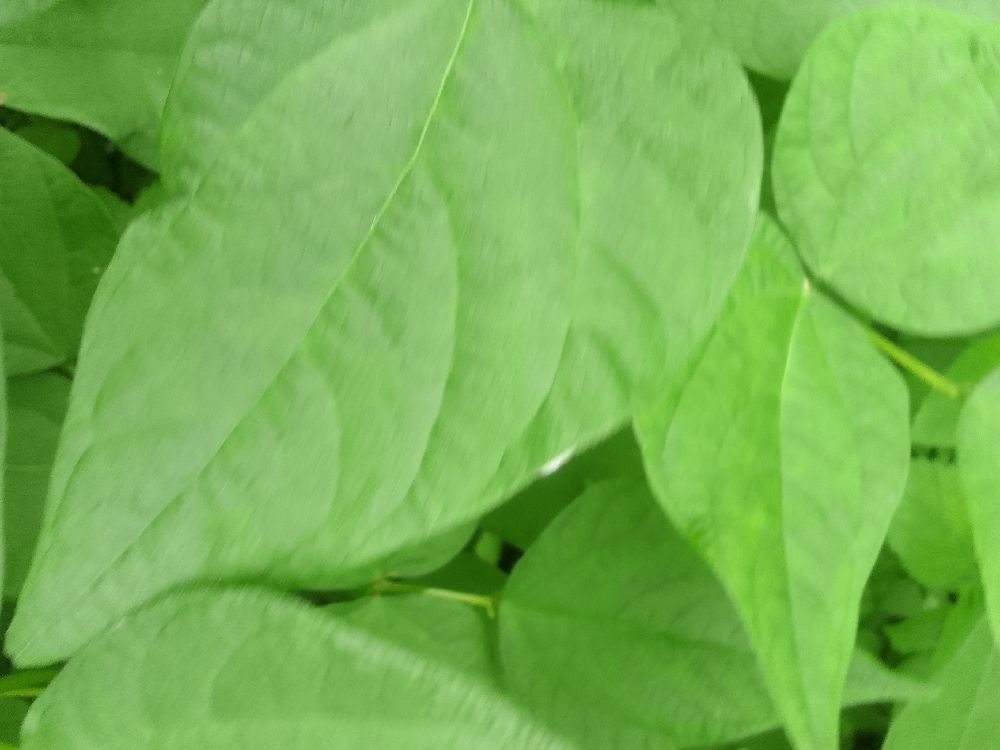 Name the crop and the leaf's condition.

common bean, healthy
